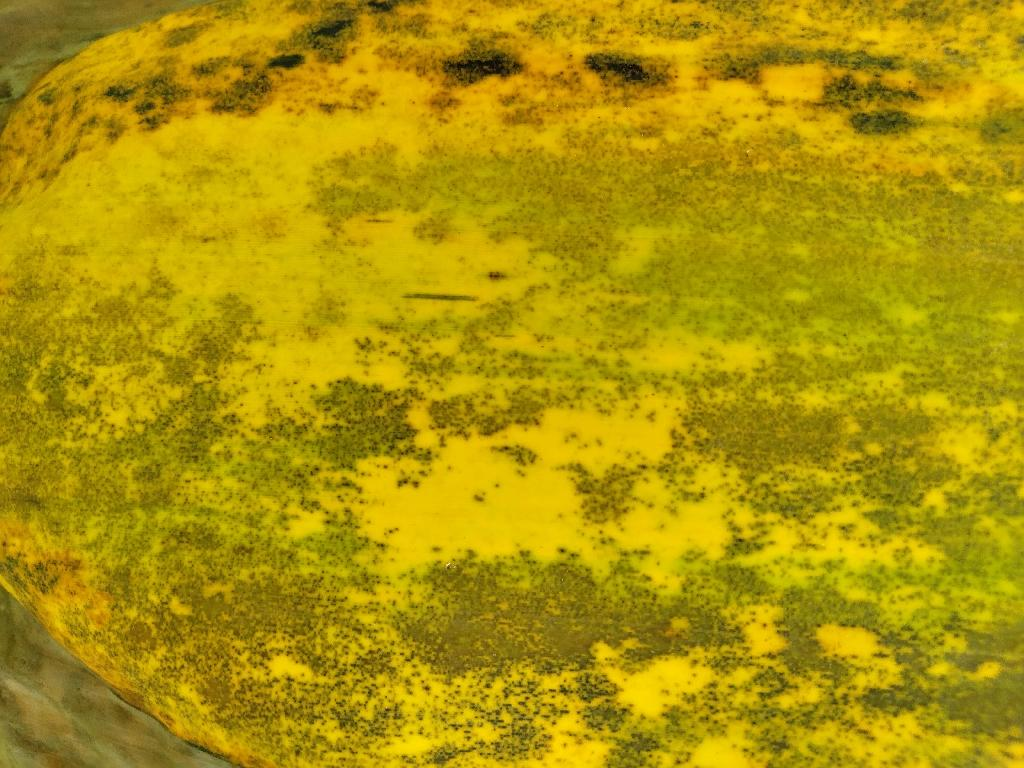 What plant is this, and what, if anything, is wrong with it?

banana, black sigatoka
